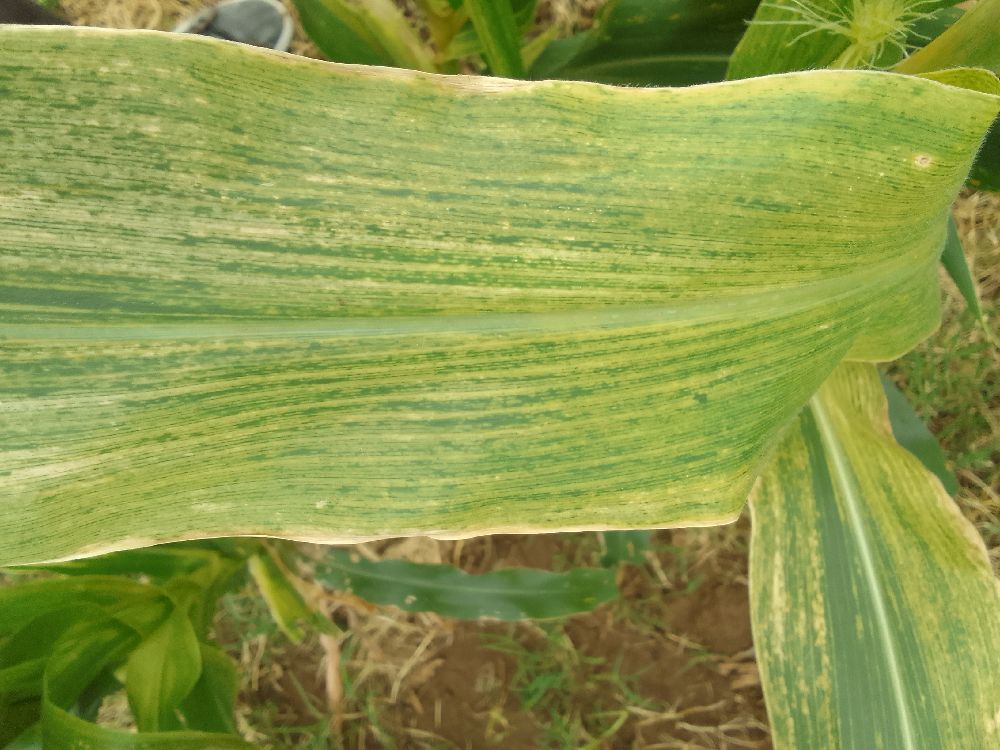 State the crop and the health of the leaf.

maize, maize lethal necrosis
